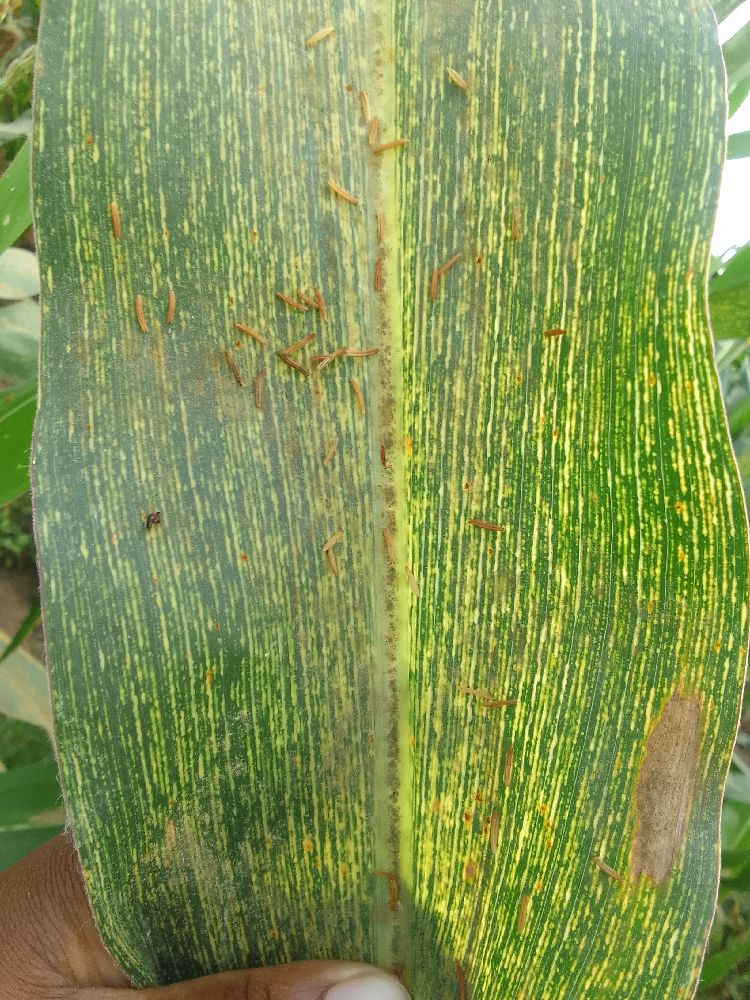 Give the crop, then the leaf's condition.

maize, maize streak virus
